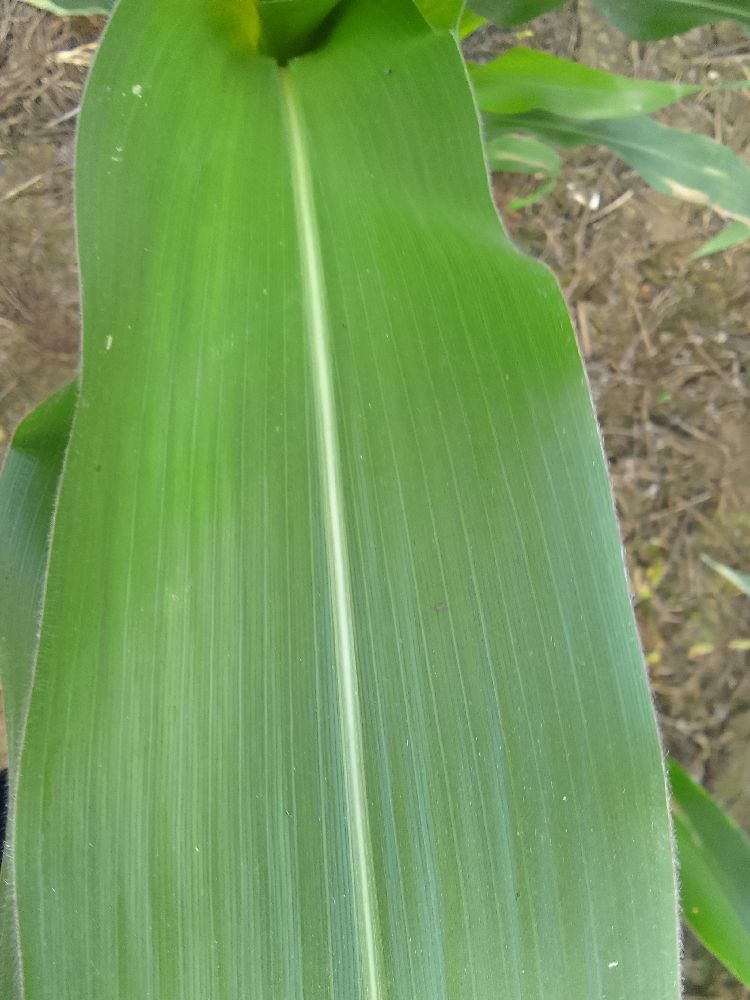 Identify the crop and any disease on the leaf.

maize, healthy
